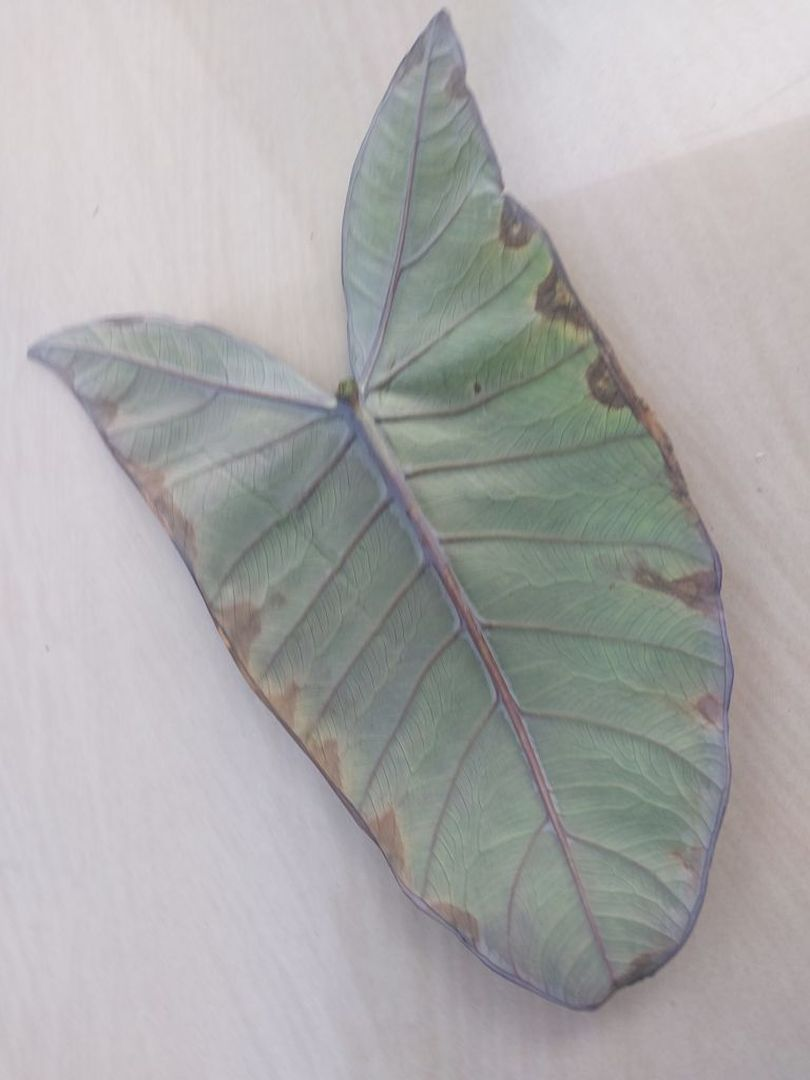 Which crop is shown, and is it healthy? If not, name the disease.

taro, leaf blight
